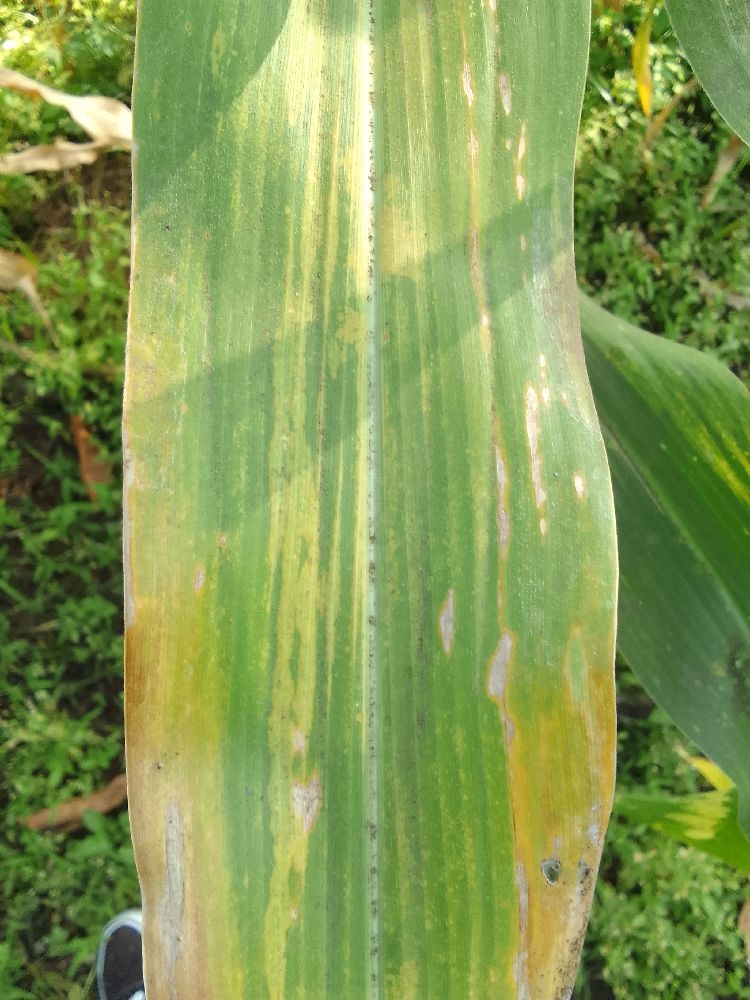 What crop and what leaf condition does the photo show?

maize, maize lethal necrosis
